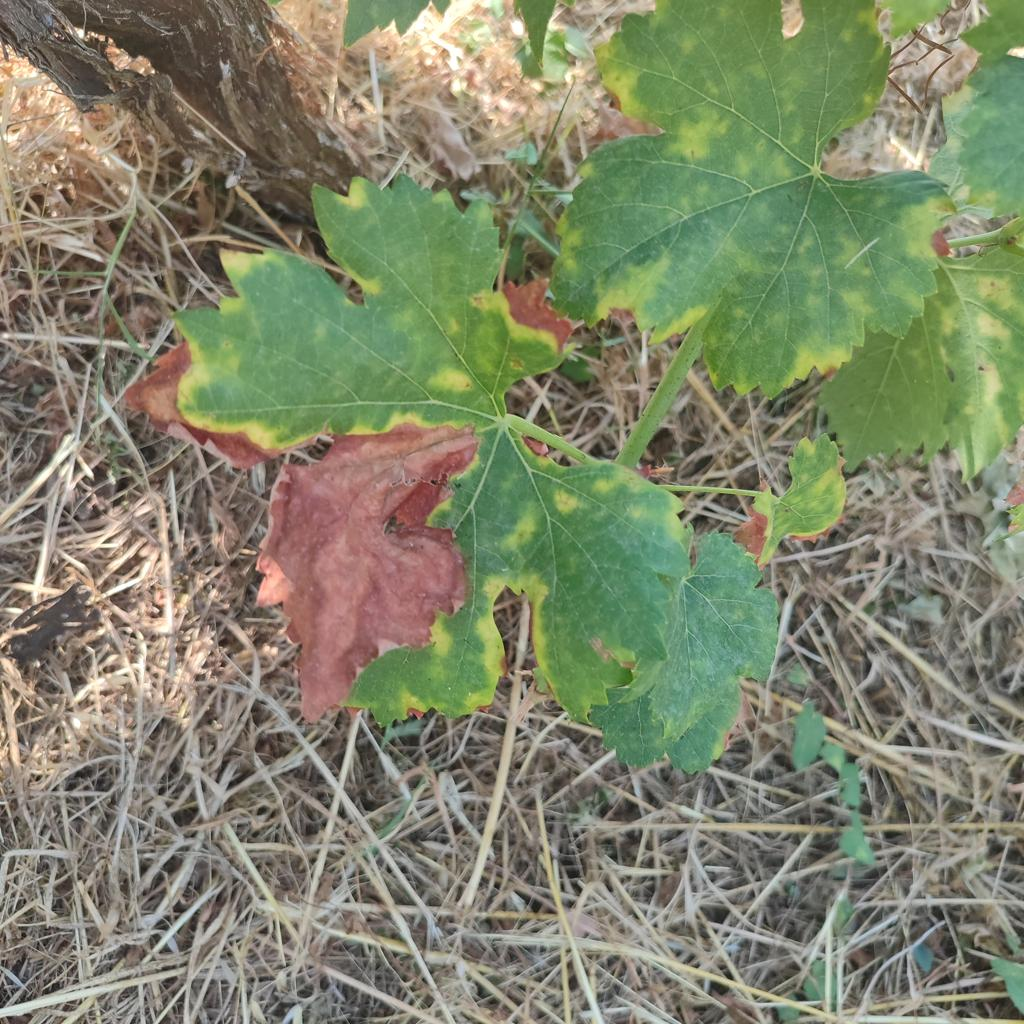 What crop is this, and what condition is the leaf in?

grapevine, esca complex
